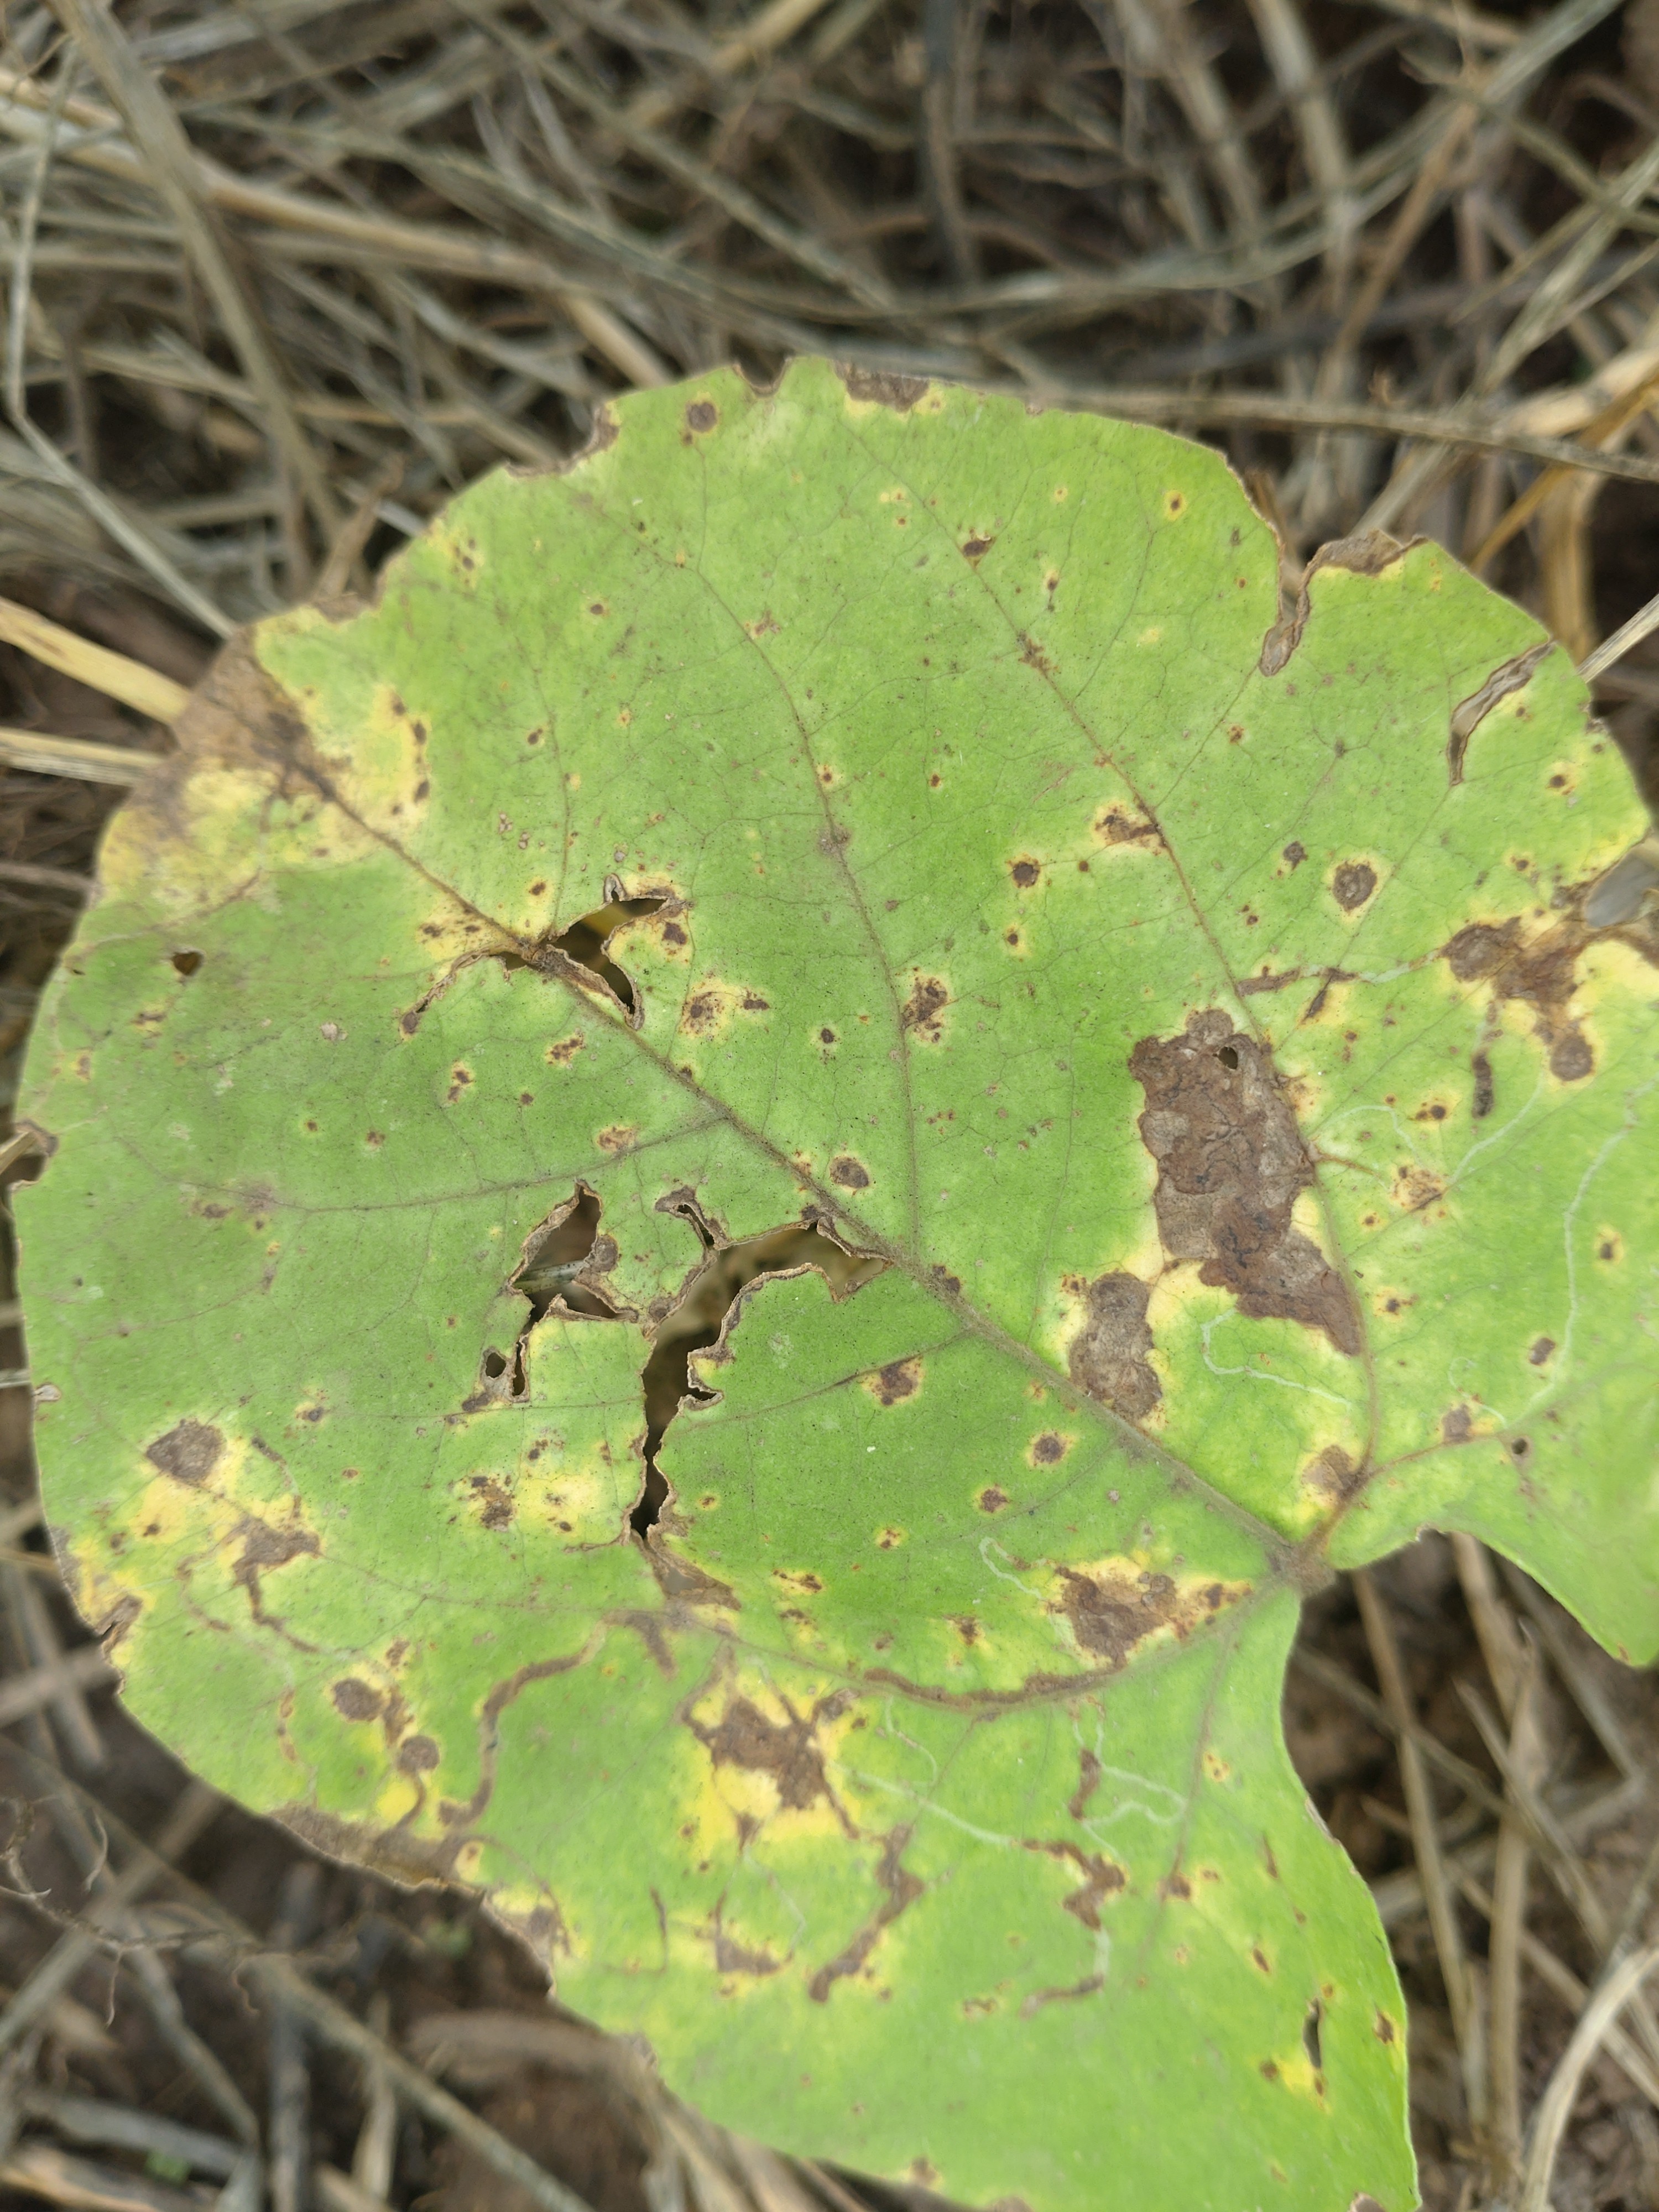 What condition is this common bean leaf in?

rust
